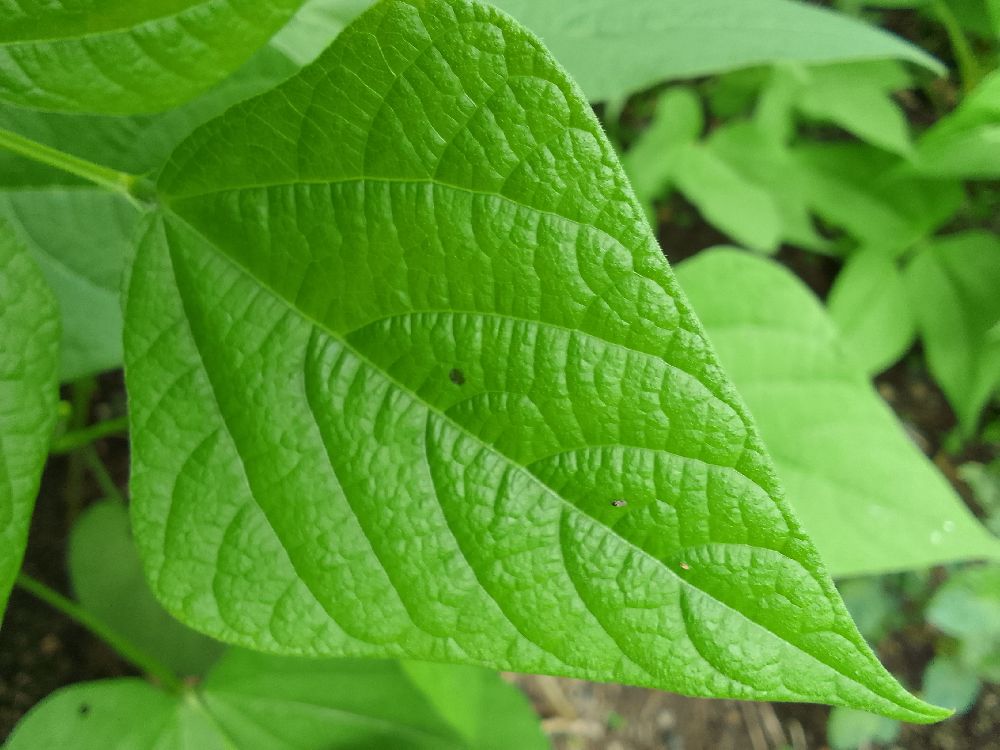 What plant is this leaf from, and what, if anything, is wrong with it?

common bean, healthy
